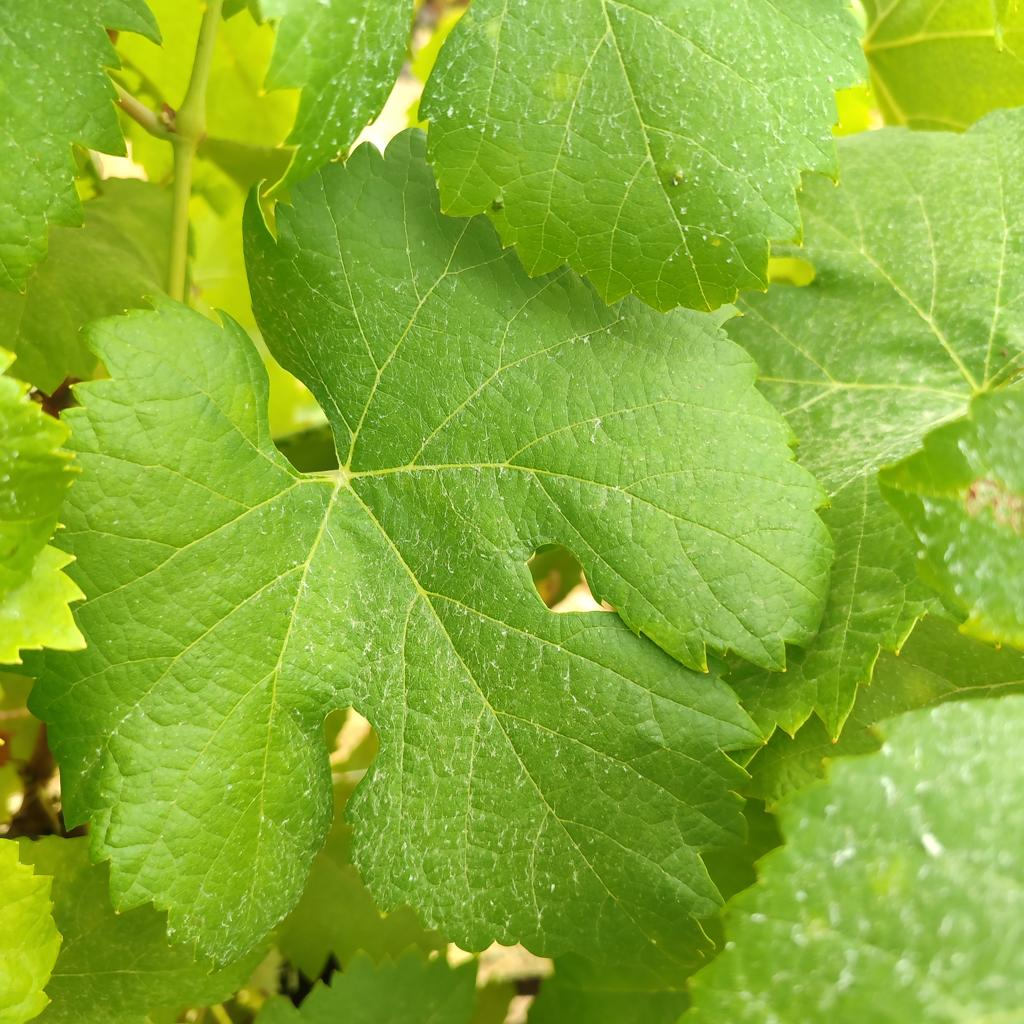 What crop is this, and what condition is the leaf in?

grapevine, healthy
